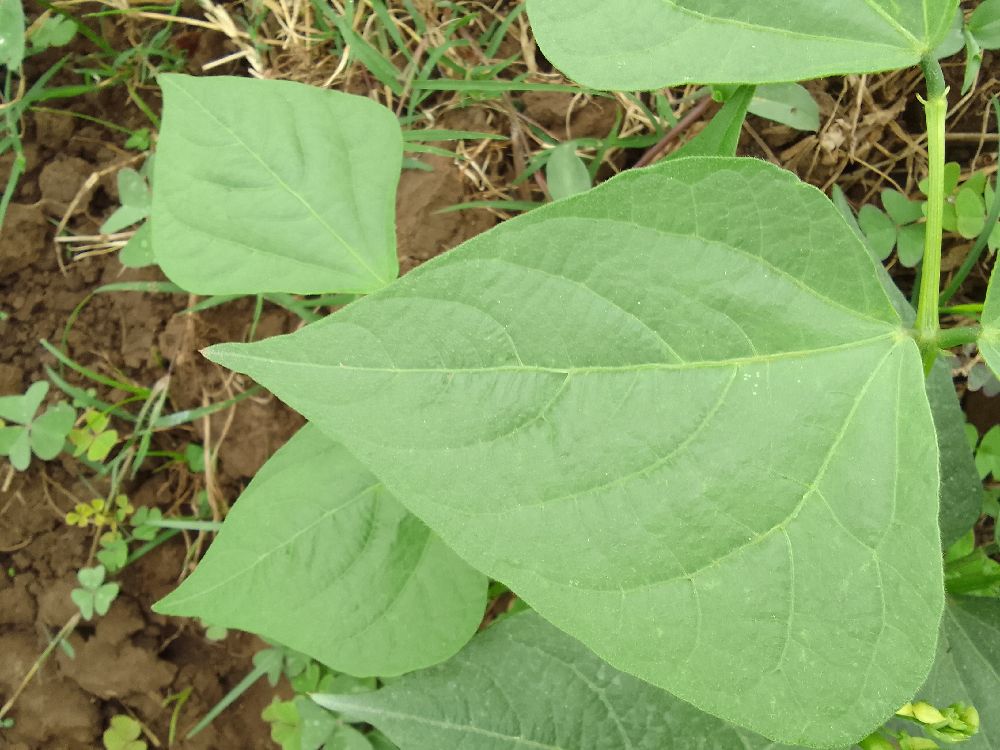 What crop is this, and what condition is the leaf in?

common bean, healthy
